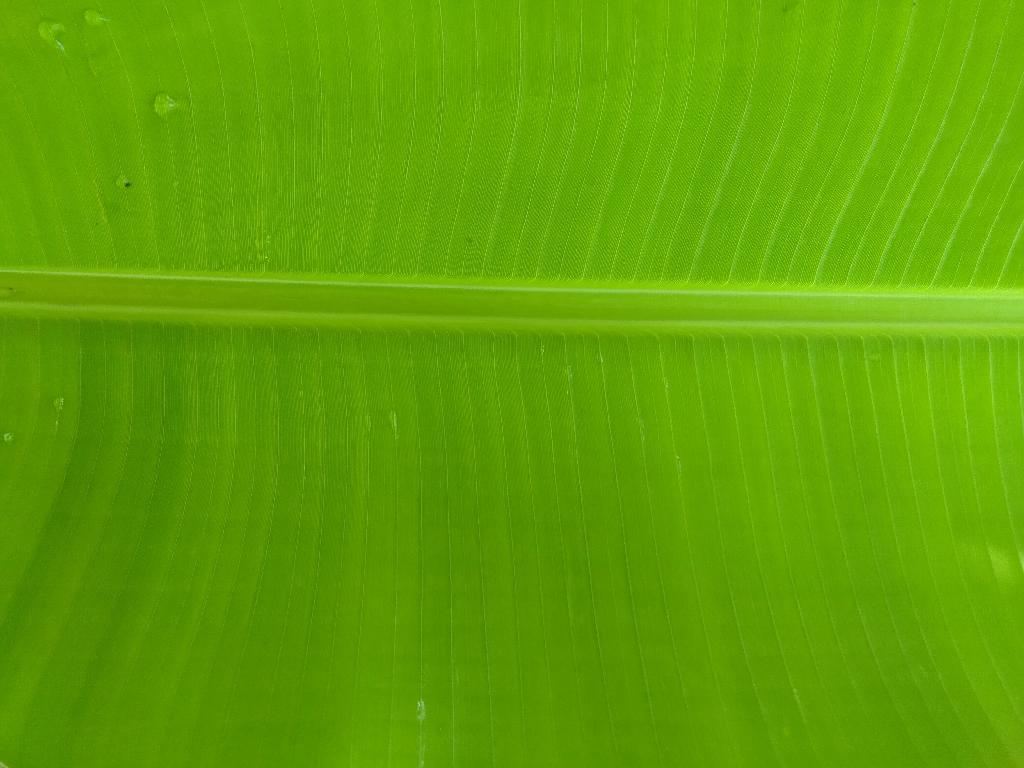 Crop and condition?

banana, healthy
